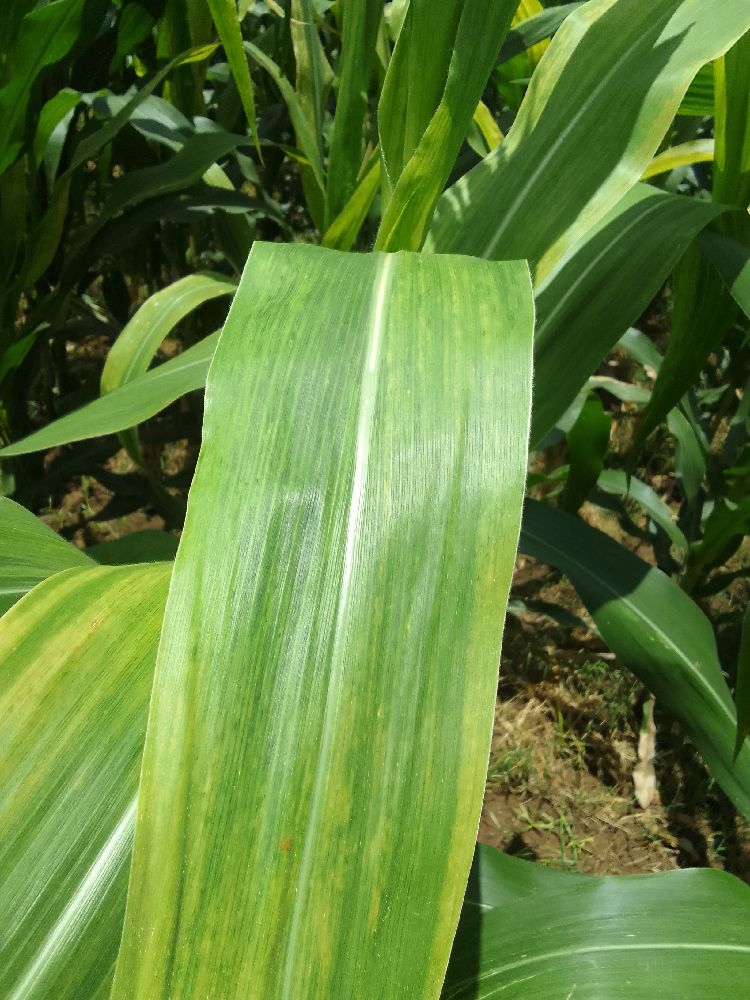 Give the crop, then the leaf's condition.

maize, maize lethal necrosis
